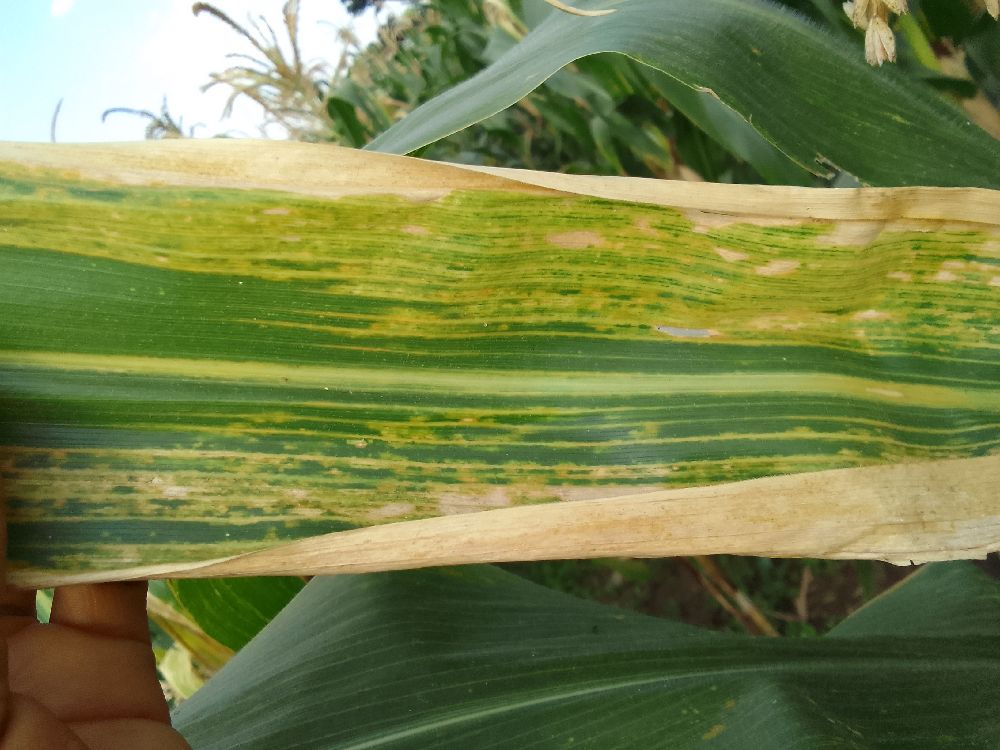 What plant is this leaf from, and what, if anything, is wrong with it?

maize, maize lethal necrosis
